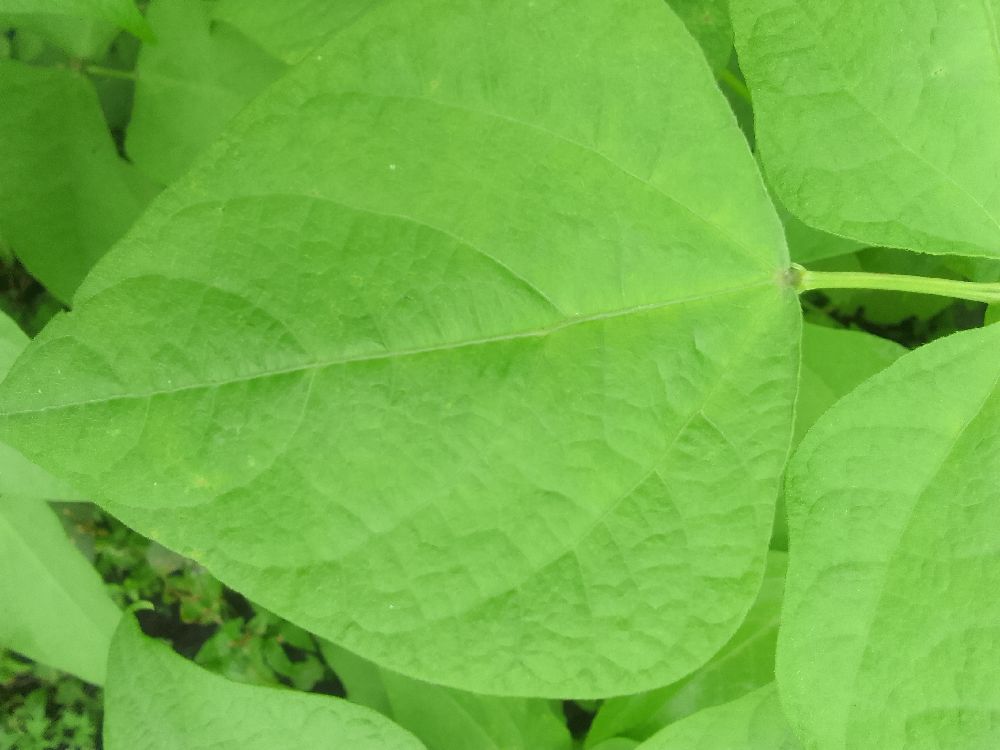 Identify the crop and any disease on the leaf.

common bean, healthy
